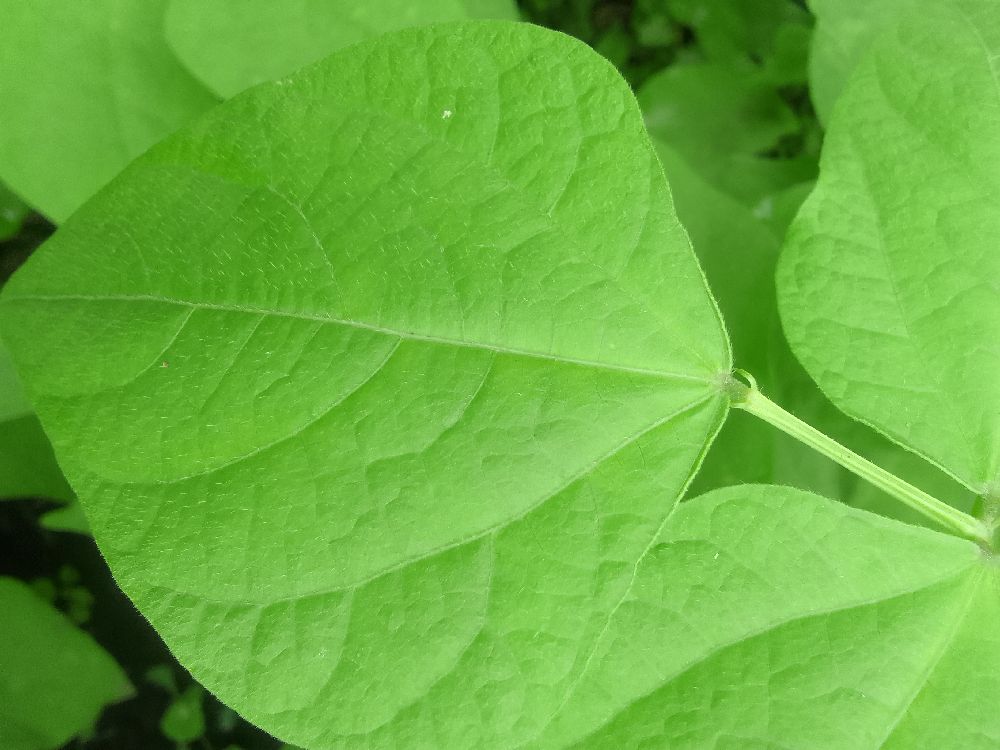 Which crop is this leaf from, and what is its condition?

common bean, healthy
